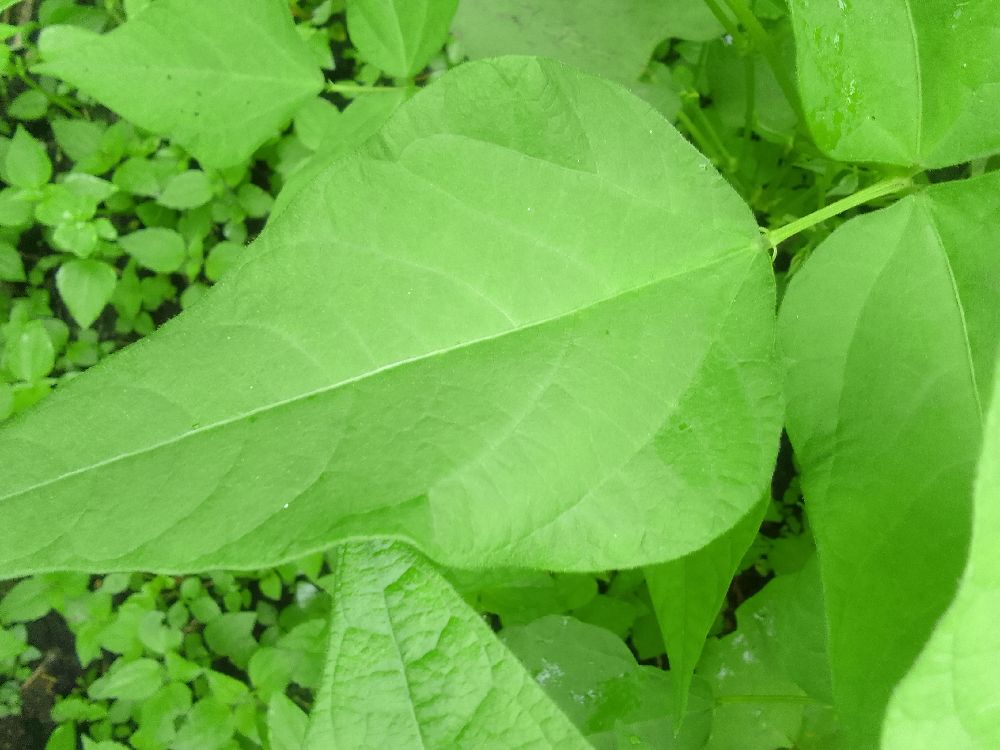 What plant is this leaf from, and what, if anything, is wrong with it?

common bean, healthy
